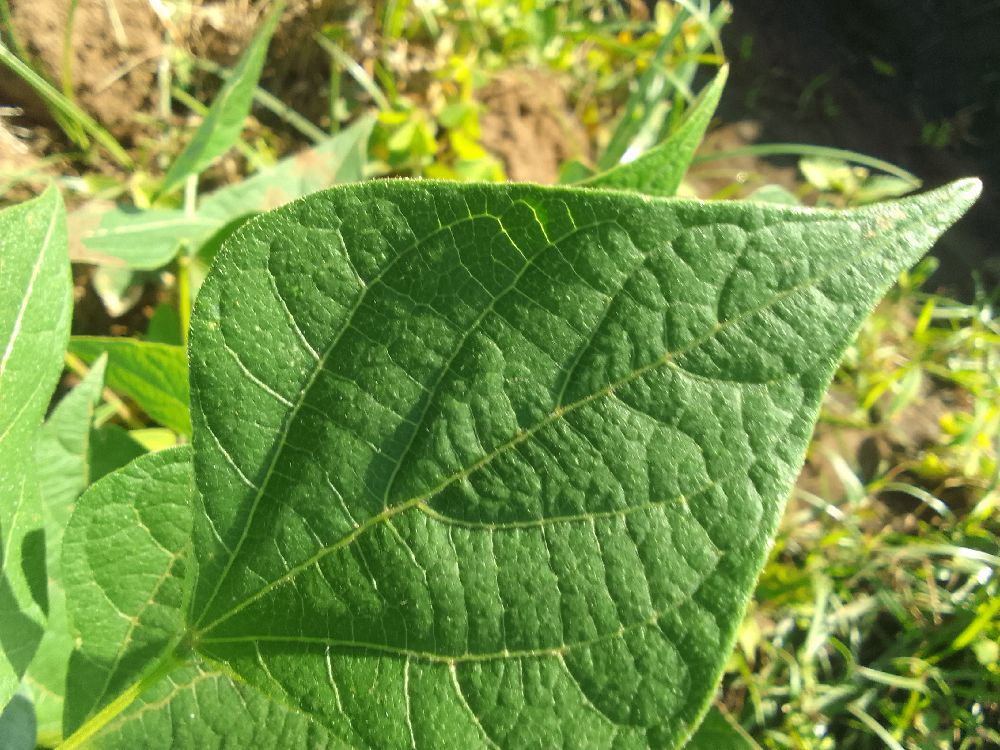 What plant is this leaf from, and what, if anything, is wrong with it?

common bean, healthy
